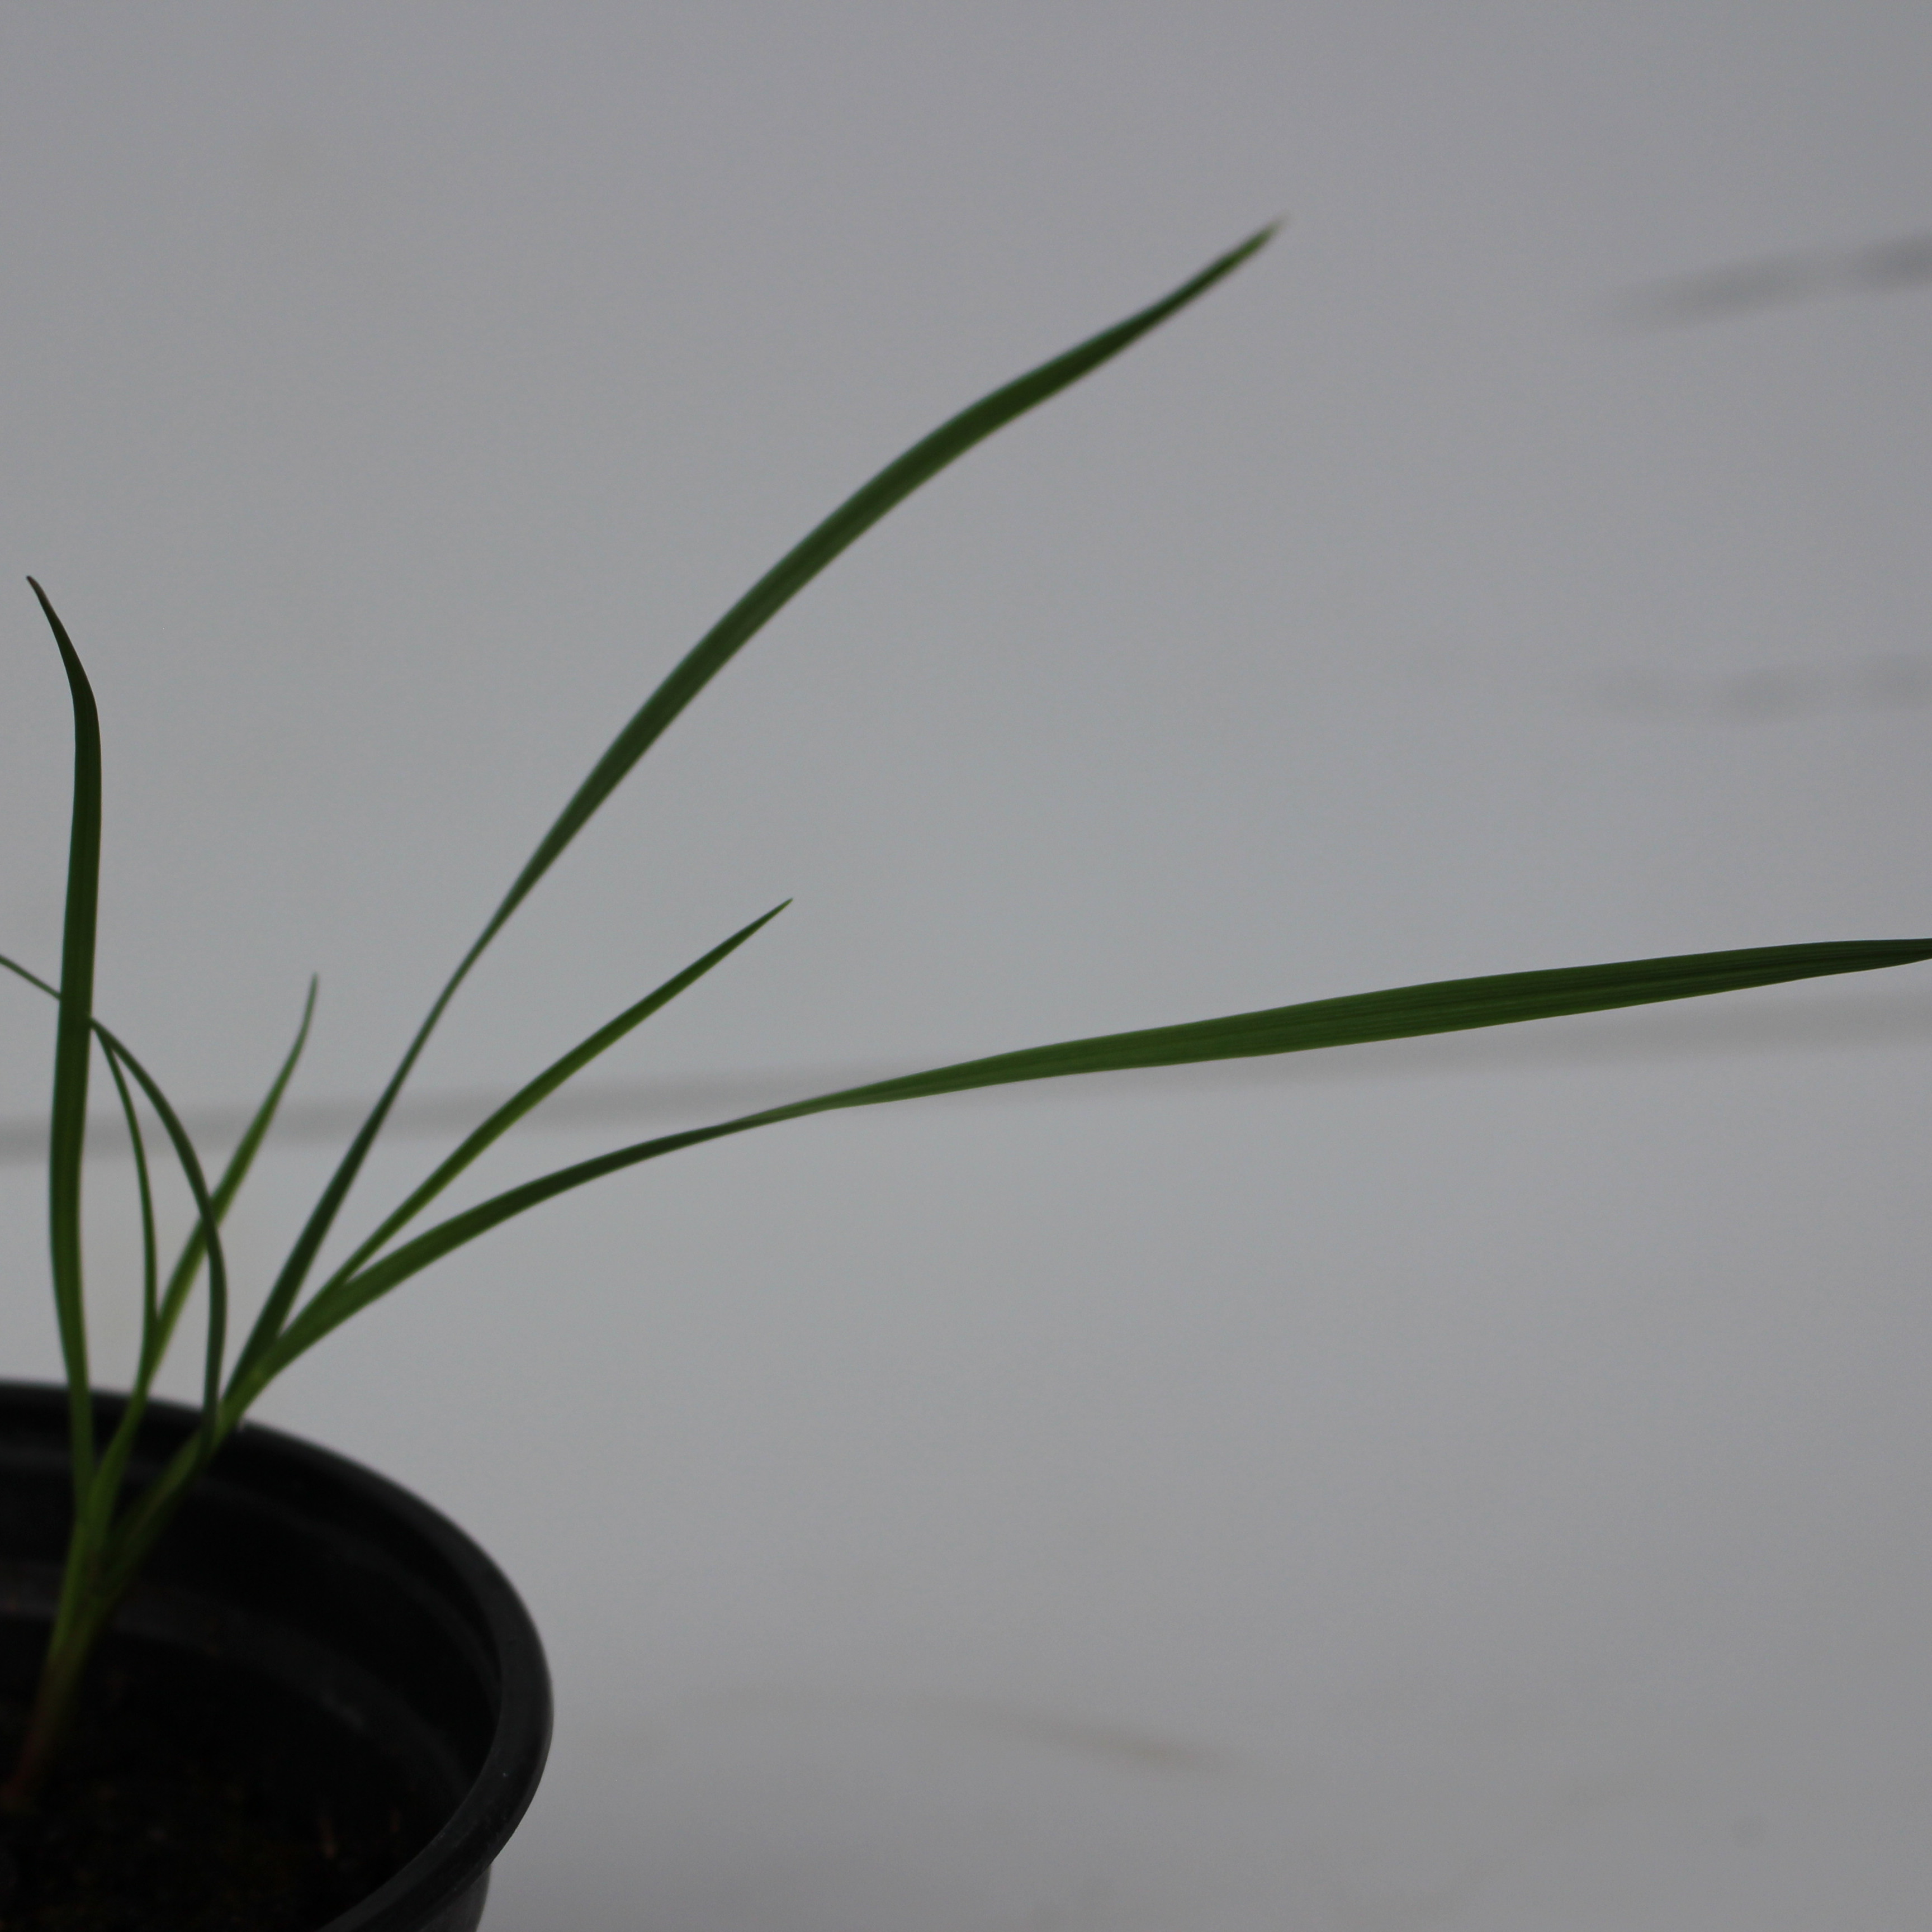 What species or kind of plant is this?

Lolium multiflorum
